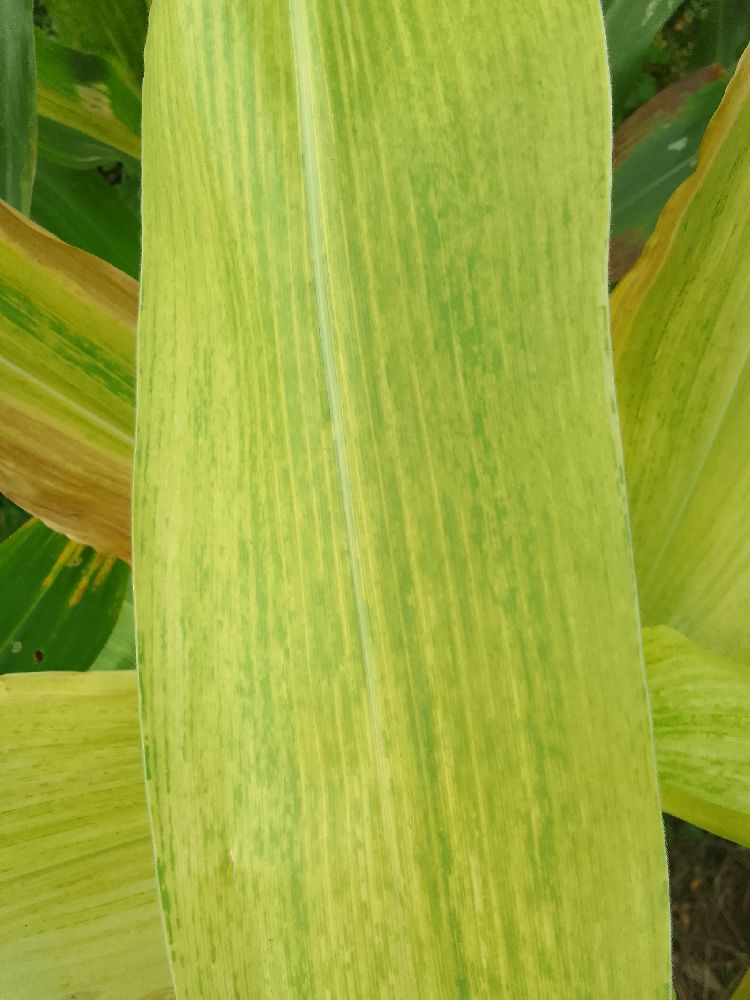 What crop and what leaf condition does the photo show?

maize, maize lethal necrosis
